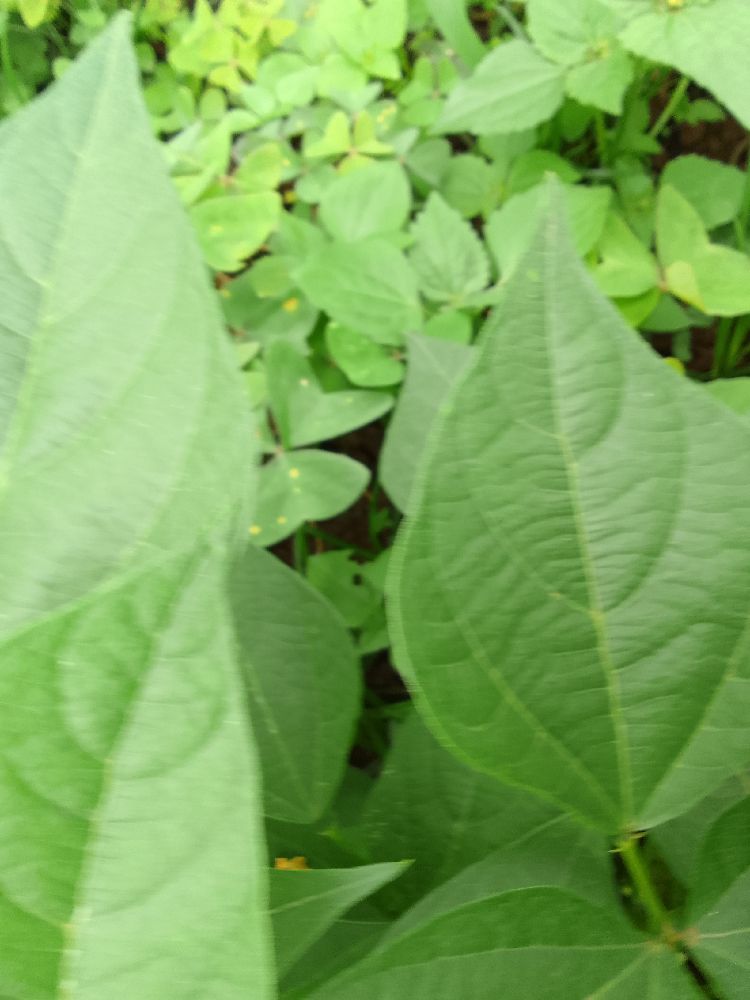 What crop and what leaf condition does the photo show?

common bean, healthy
